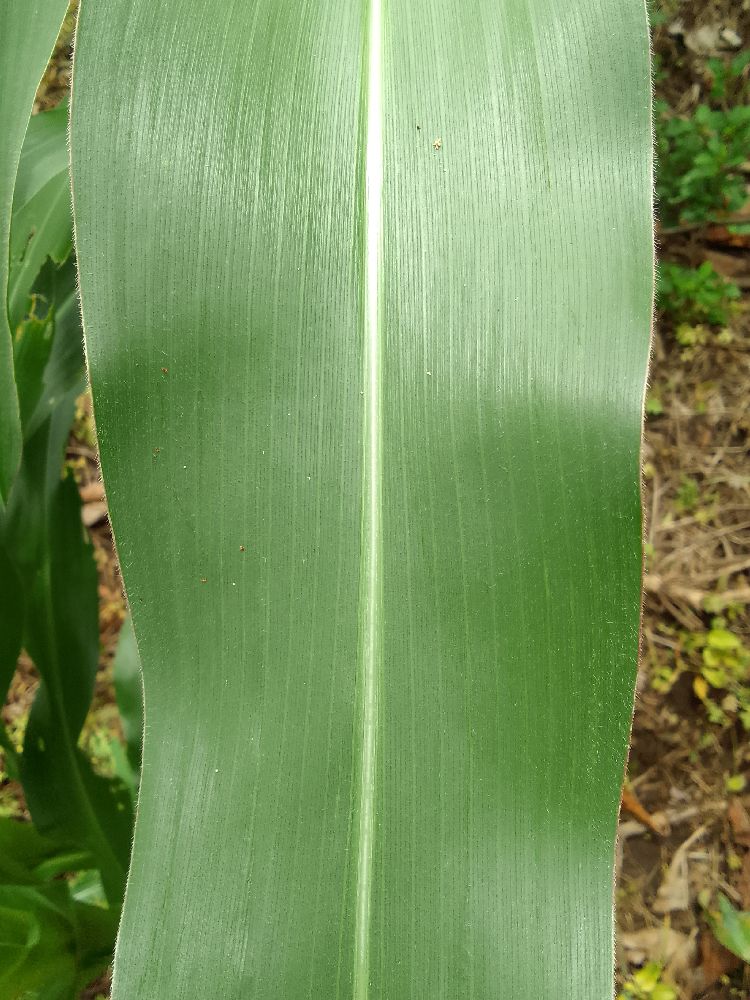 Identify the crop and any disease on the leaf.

maize, healthy
